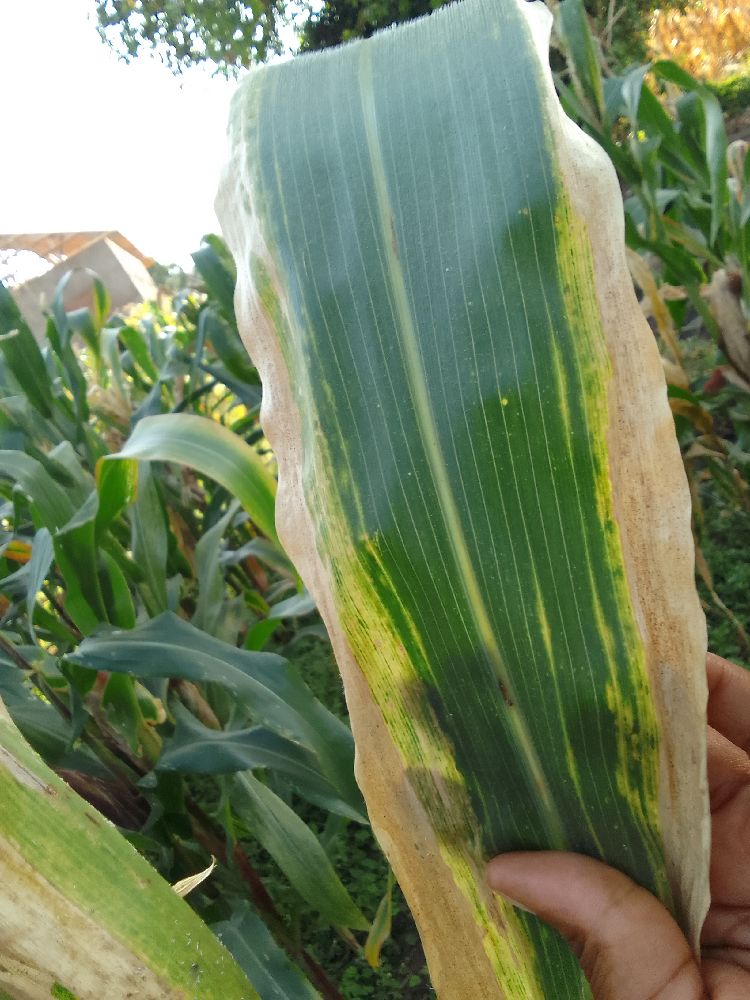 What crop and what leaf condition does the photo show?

maize, maize lethal necrosis
